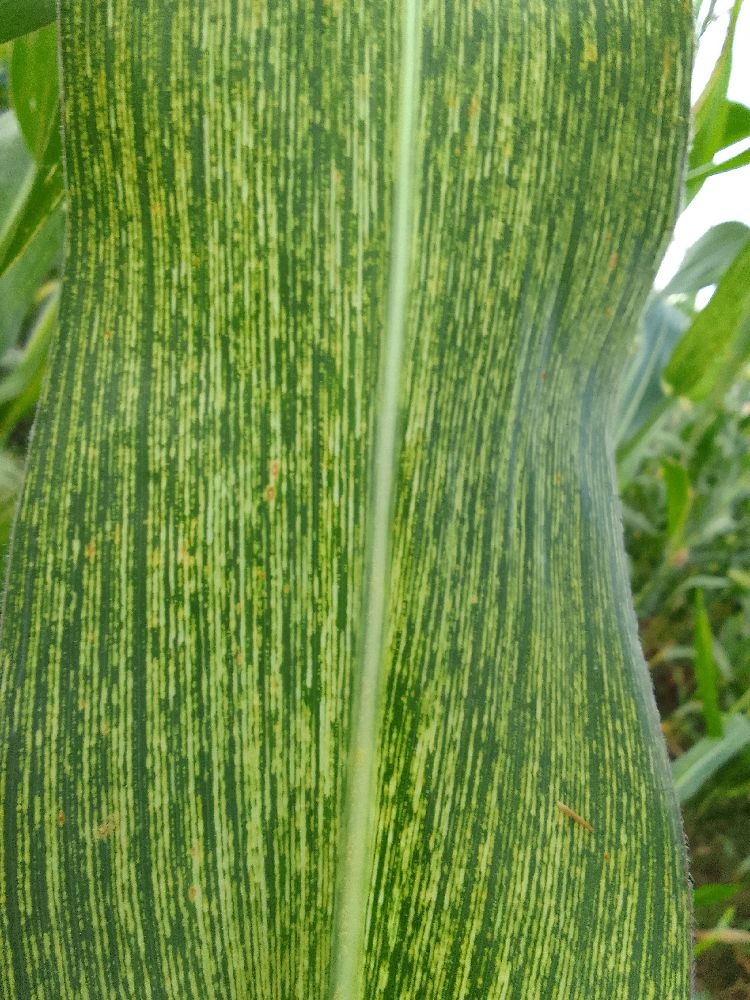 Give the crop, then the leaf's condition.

maize, maize streak virus
